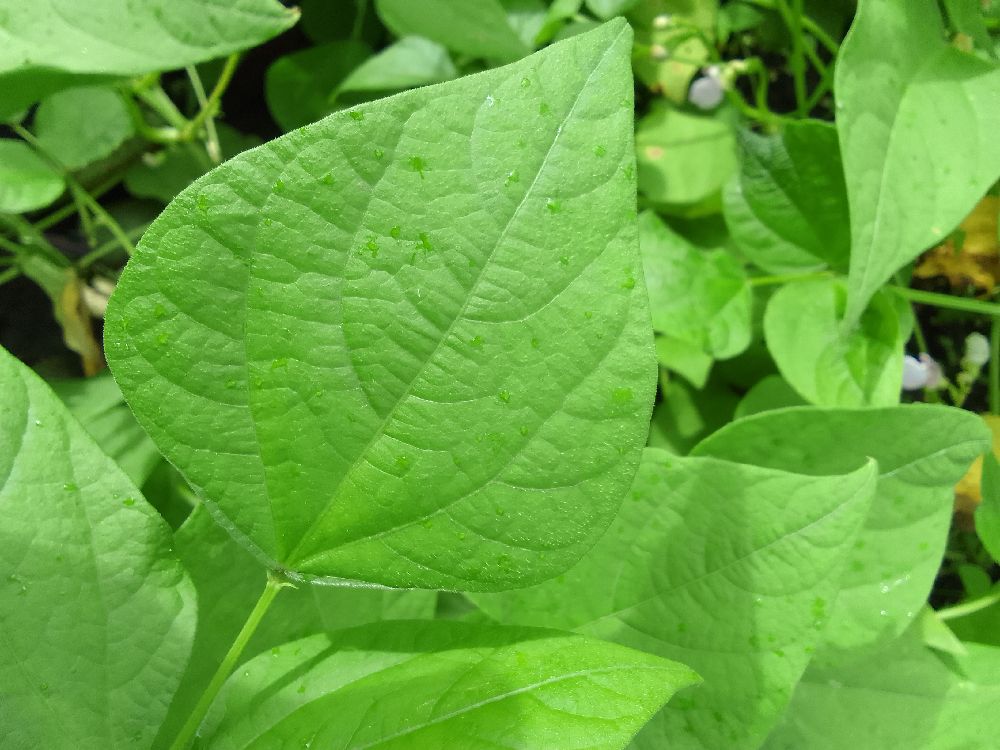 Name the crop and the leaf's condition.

common bean, healthy
